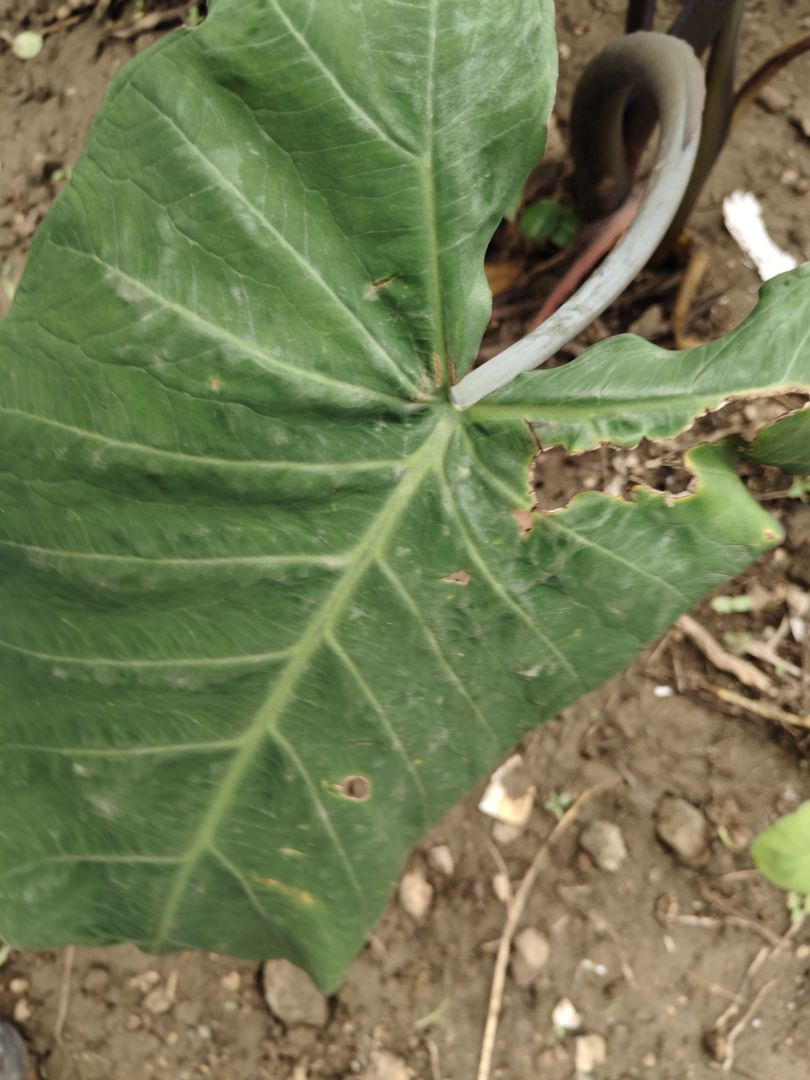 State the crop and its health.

taro, leaf blight
